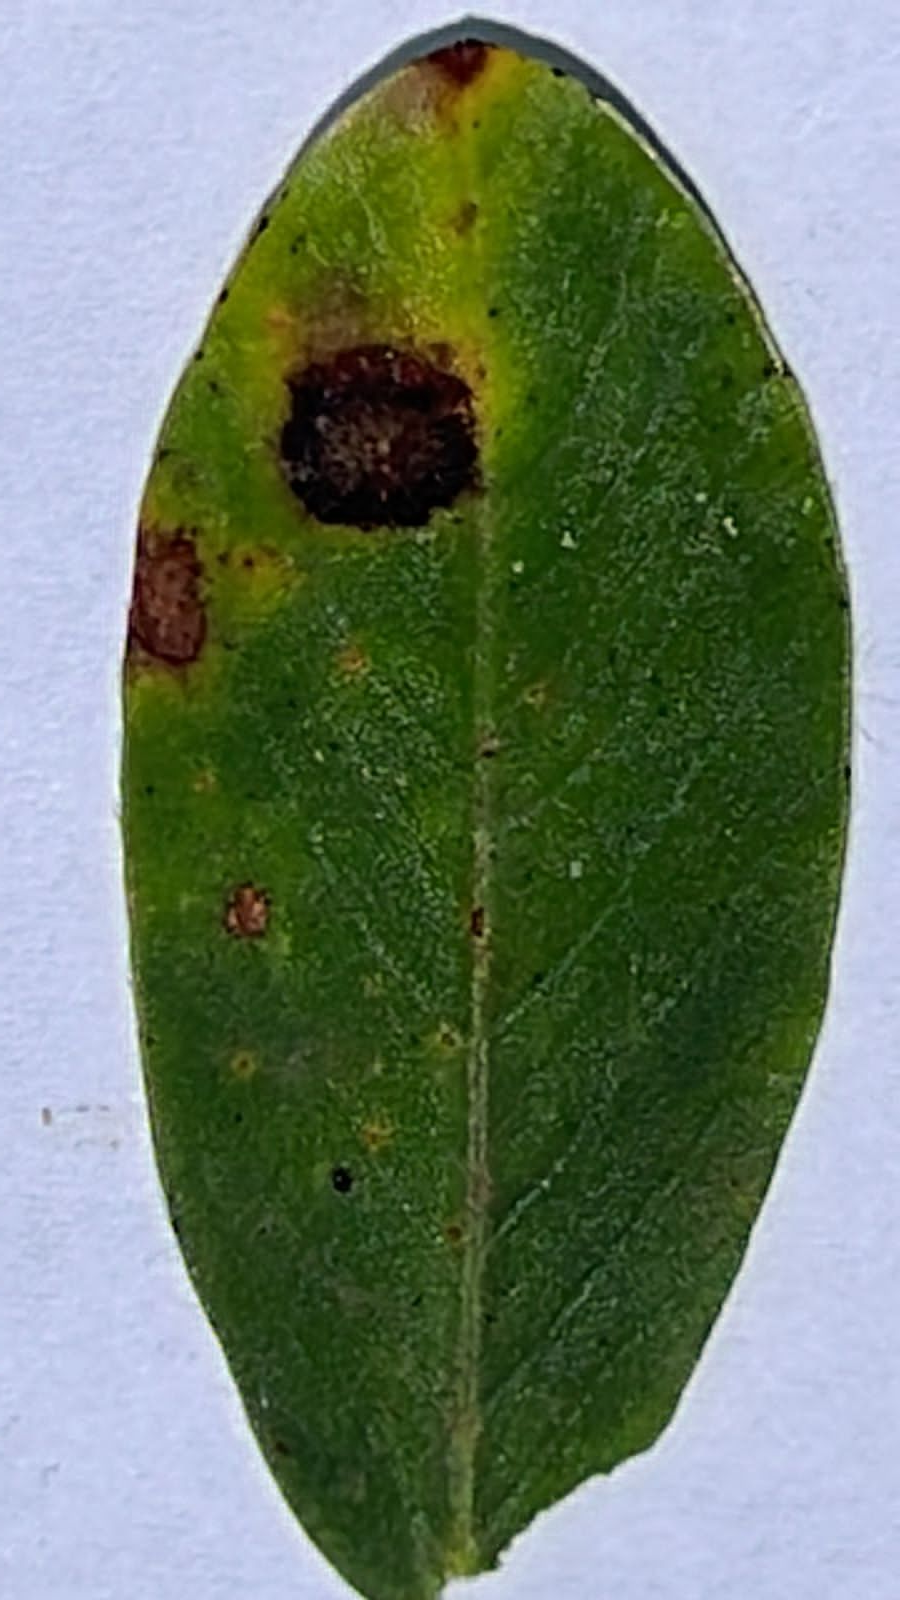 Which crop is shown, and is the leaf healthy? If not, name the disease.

peanut, nothapassalora personata
